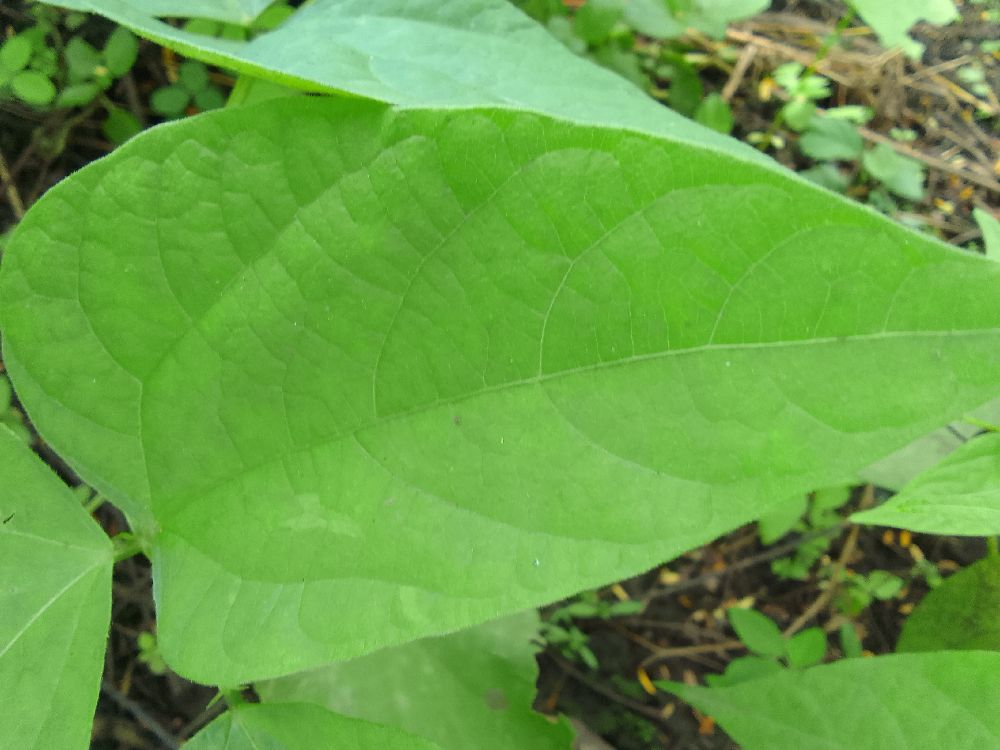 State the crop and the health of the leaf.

common bean, healthy
